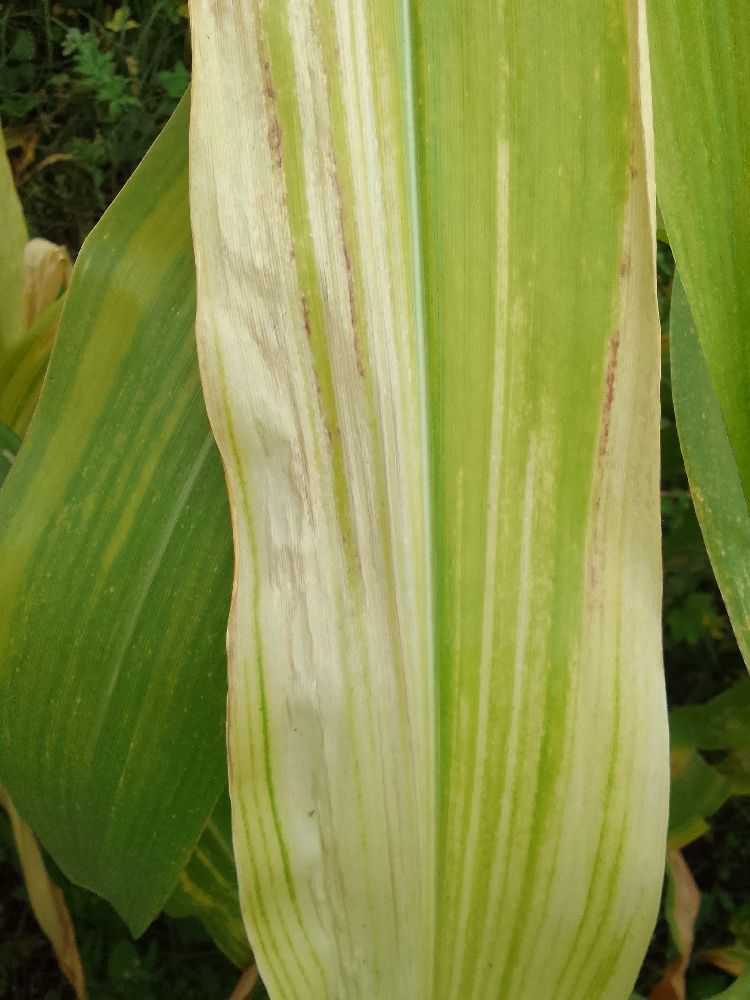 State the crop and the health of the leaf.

maize, maize lethal necrosis
